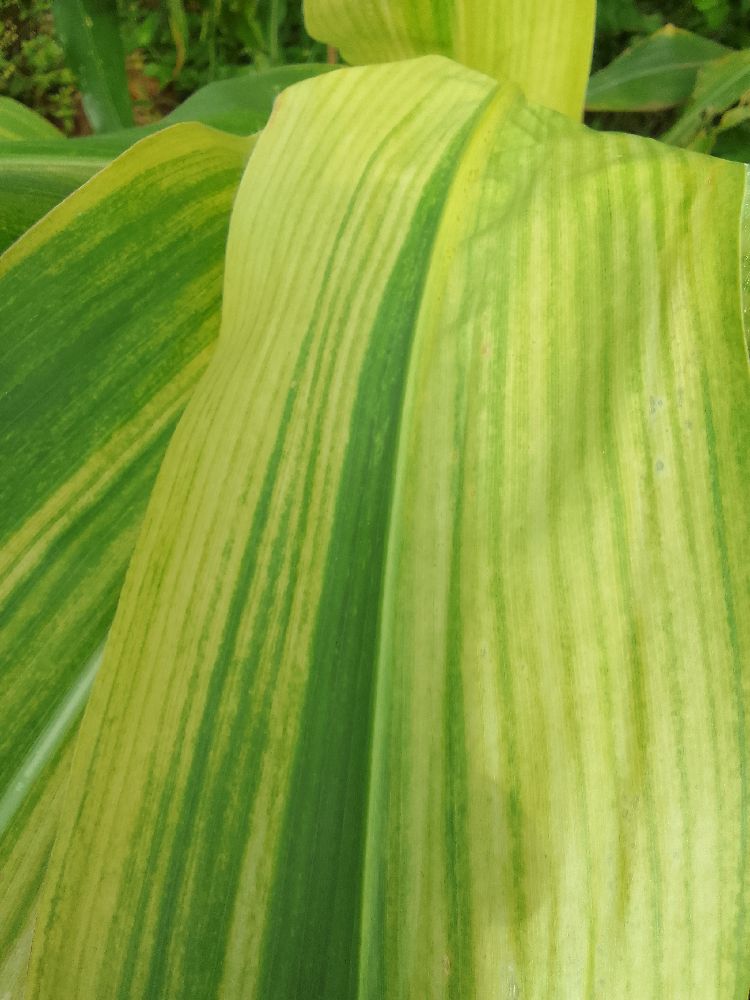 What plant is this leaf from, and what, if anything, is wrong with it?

maize, maize lethal necrosis
